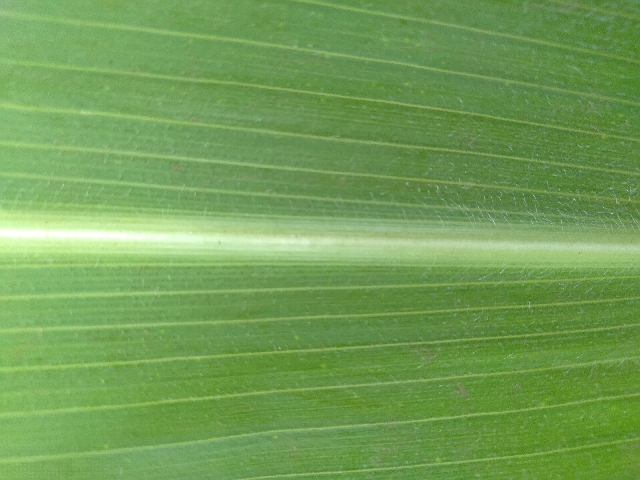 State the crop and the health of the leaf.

maize, healthy
